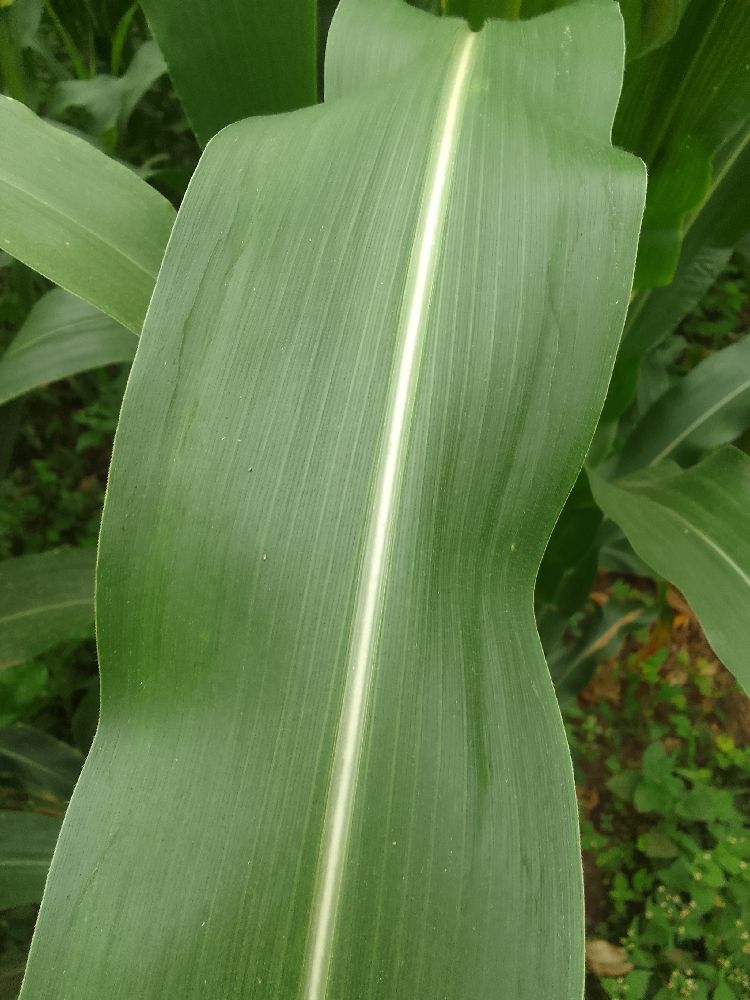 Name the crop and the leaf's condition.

maize, healthy
